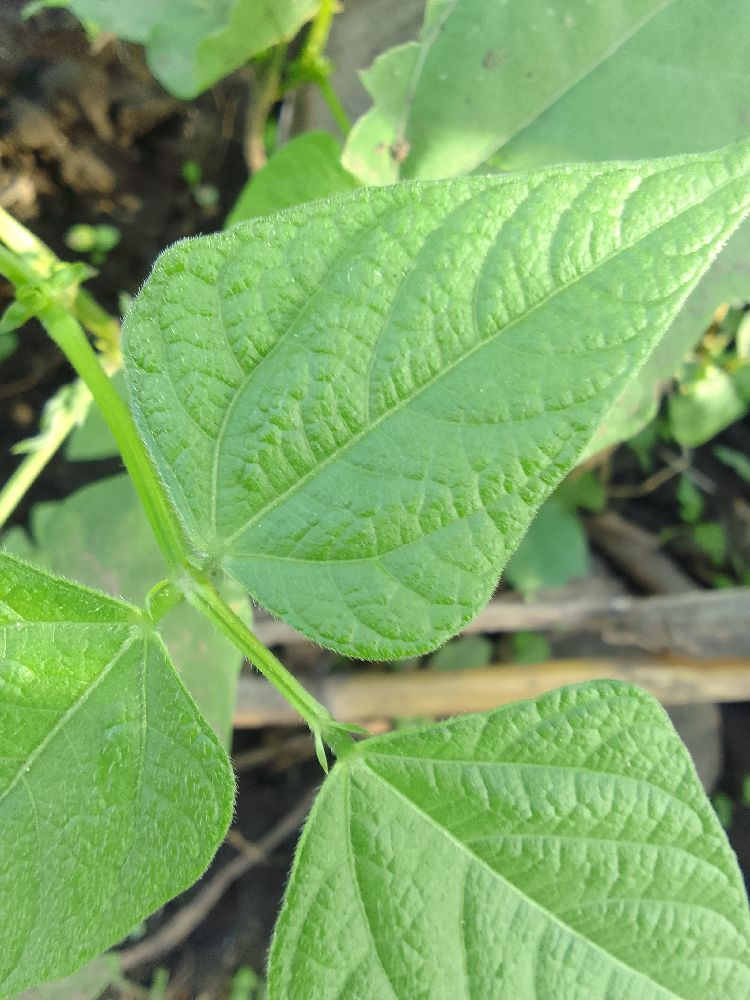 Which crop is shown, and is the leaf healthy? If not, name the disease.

common bean, healthy
